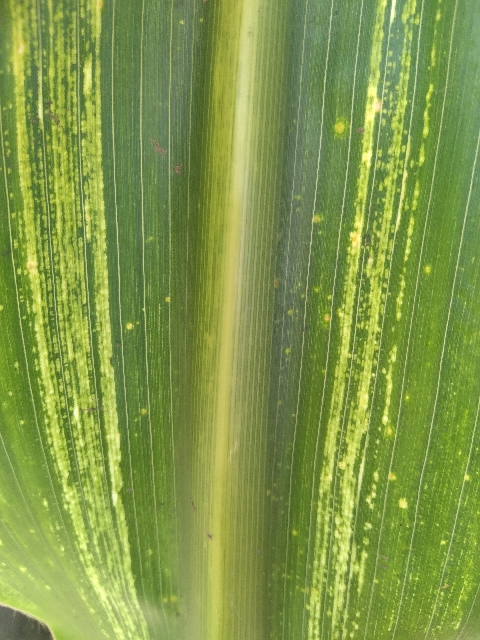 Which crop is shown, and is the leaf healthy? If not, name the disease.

maize, maize streak virus
